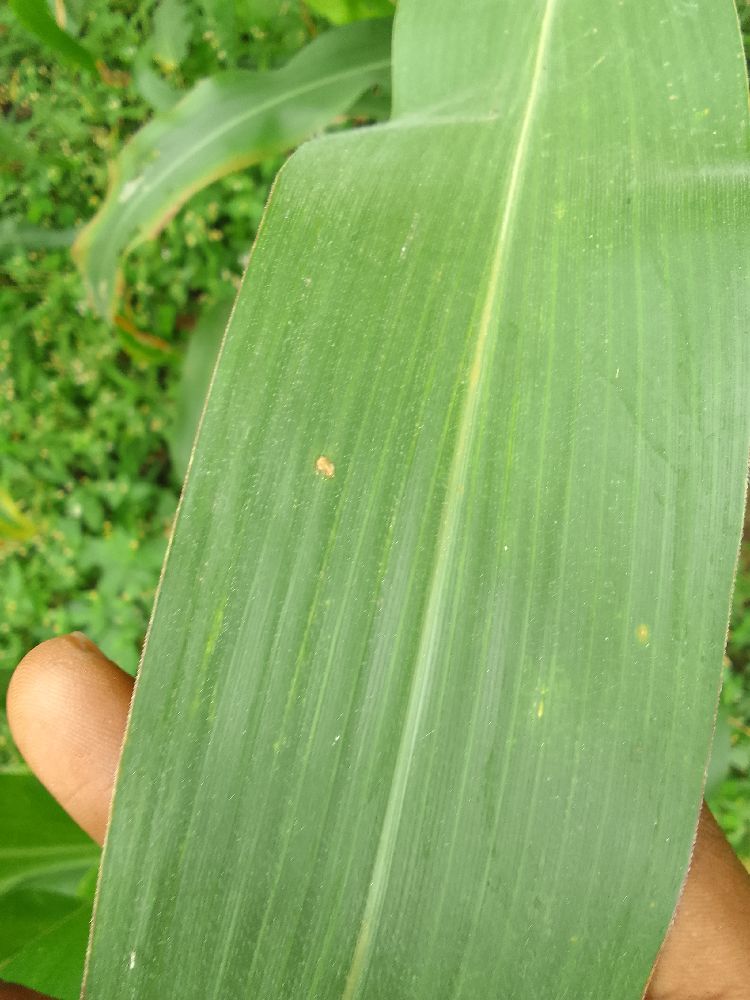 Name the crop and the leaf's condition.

maize, healthy
